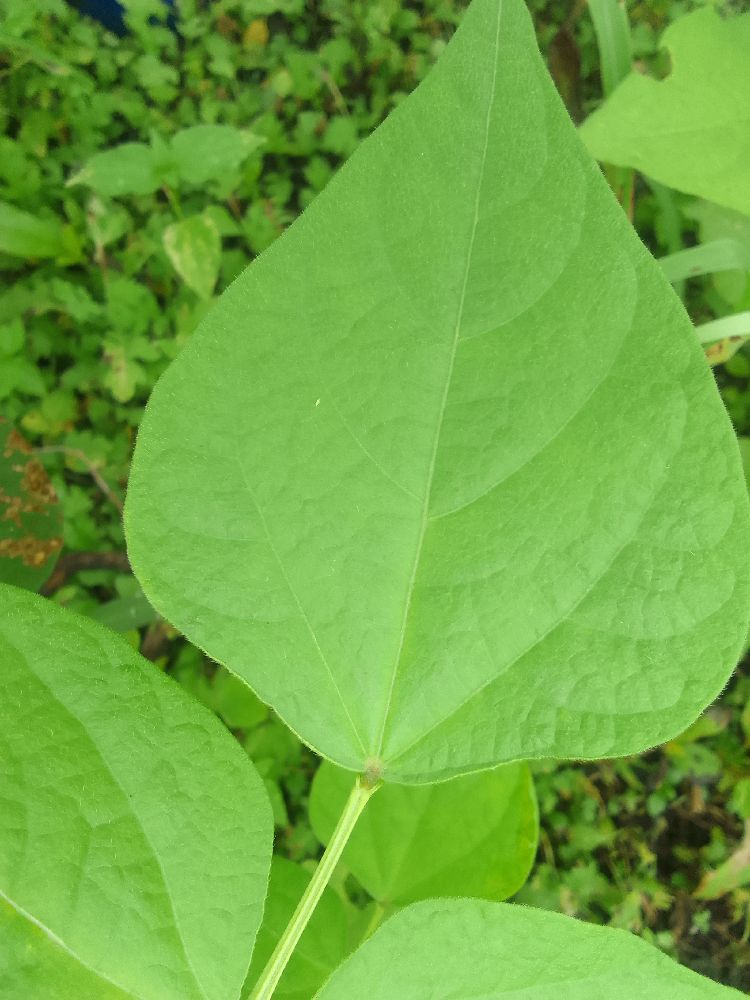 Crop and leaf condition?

common bean, healthy
